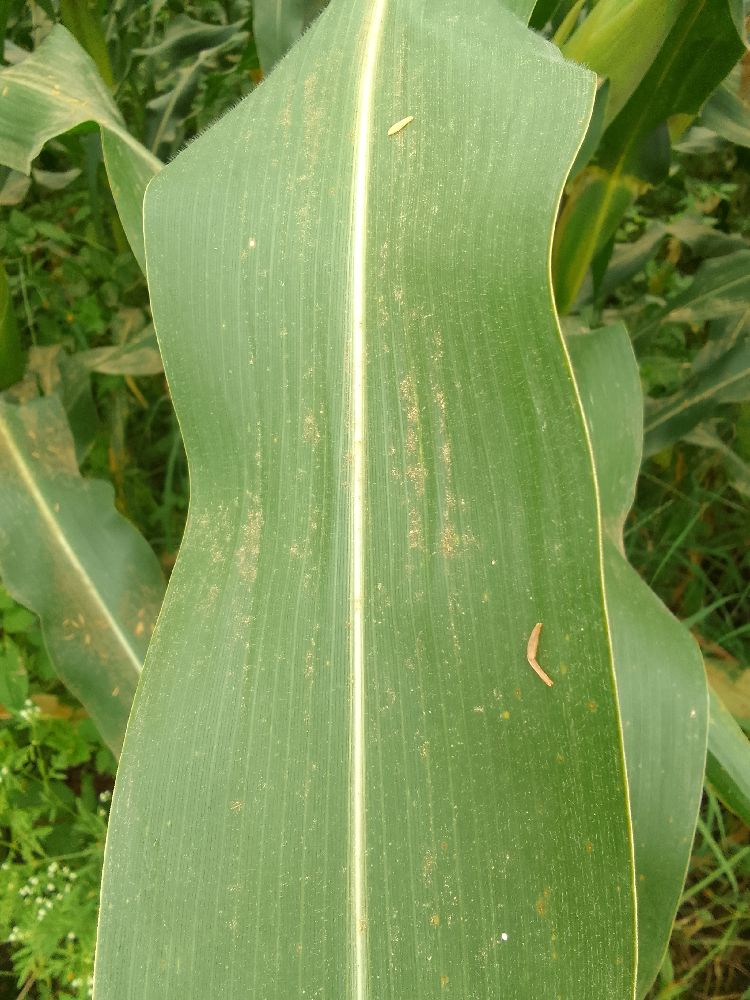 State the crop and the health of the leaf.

maize, healthy
